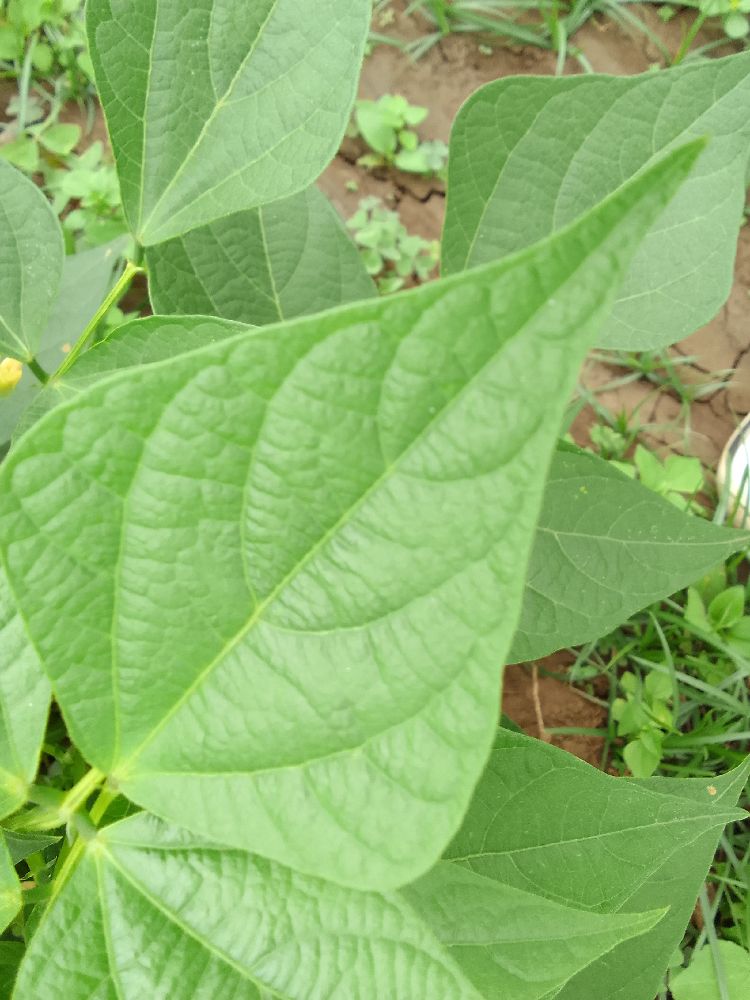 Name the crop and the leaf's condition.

common bean, healthy
